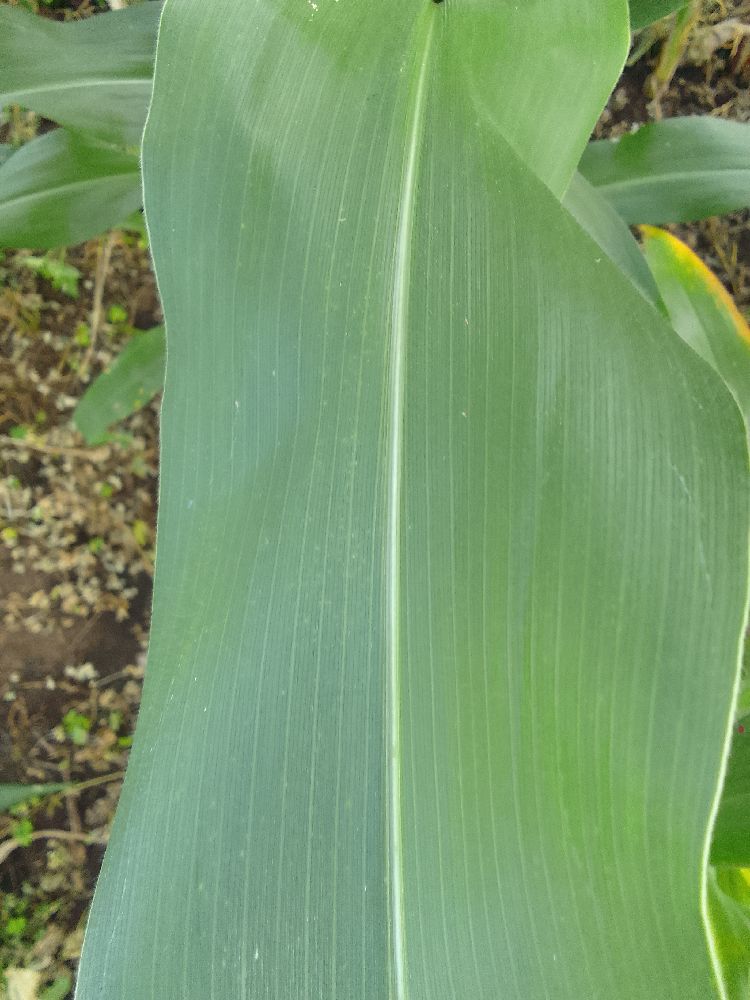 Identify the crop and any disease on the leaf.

maize, healthy
